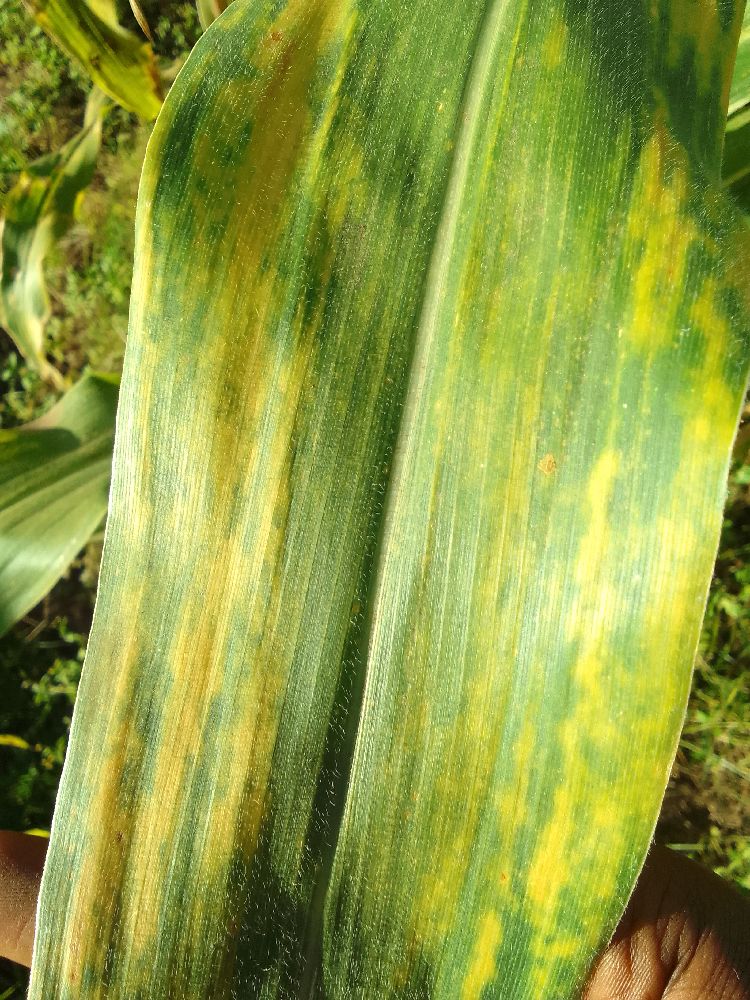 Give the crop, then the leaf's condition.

maize, maize lethal necrosis
